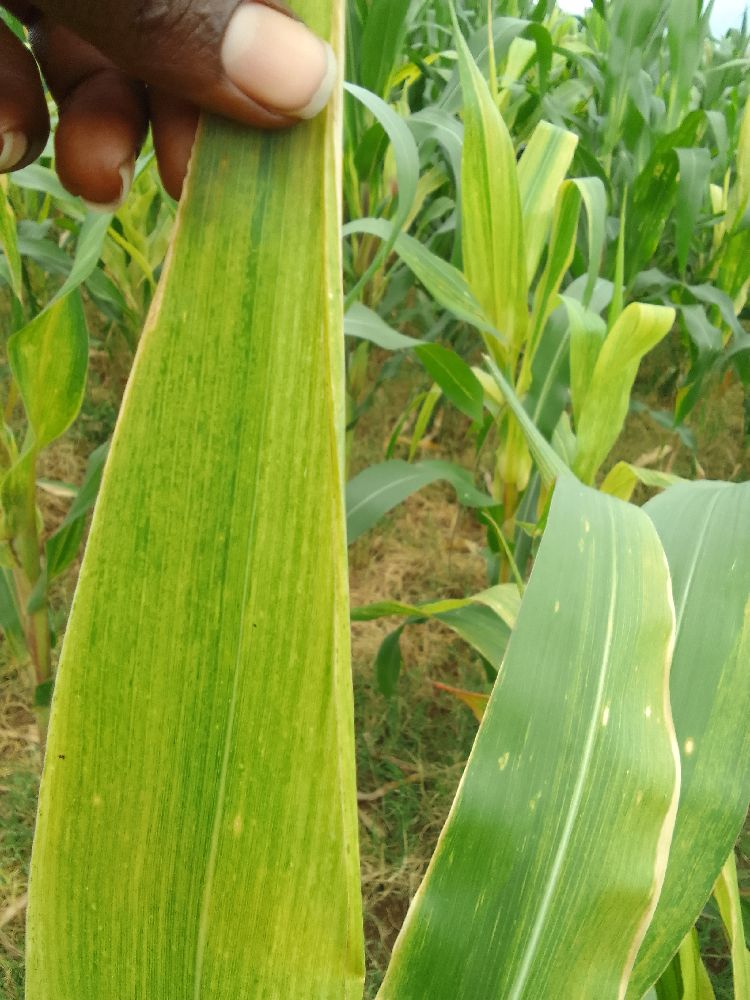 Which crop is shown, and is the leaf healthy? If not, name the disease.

maize, maize lethal necrosis
